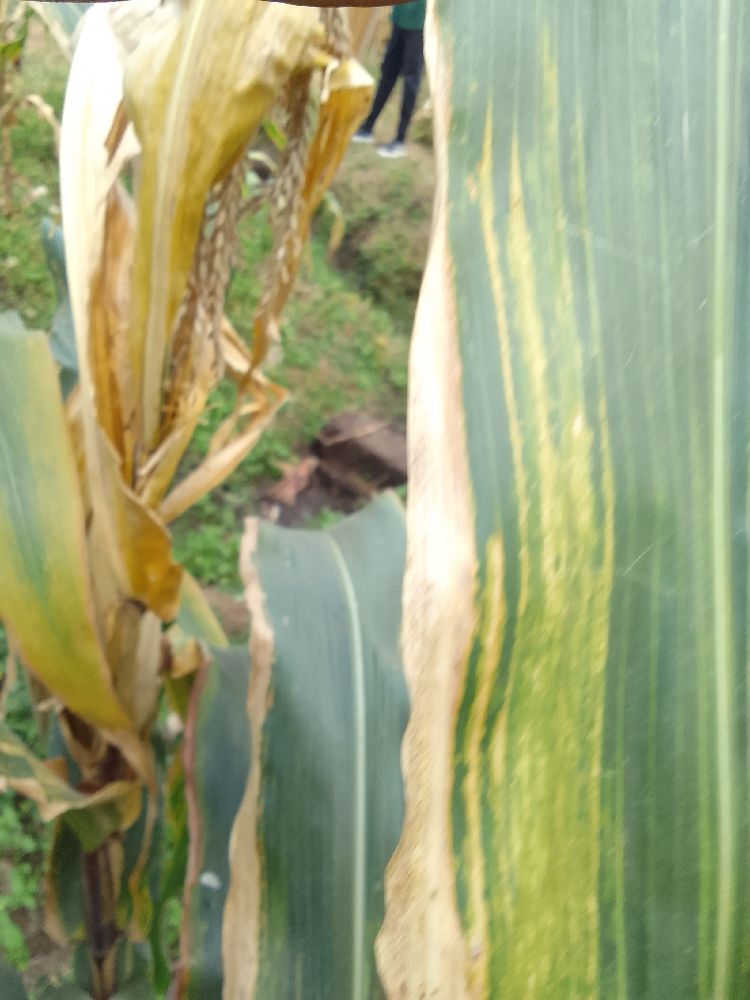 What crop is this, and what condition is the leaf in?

maize, maize lethal necrosis
